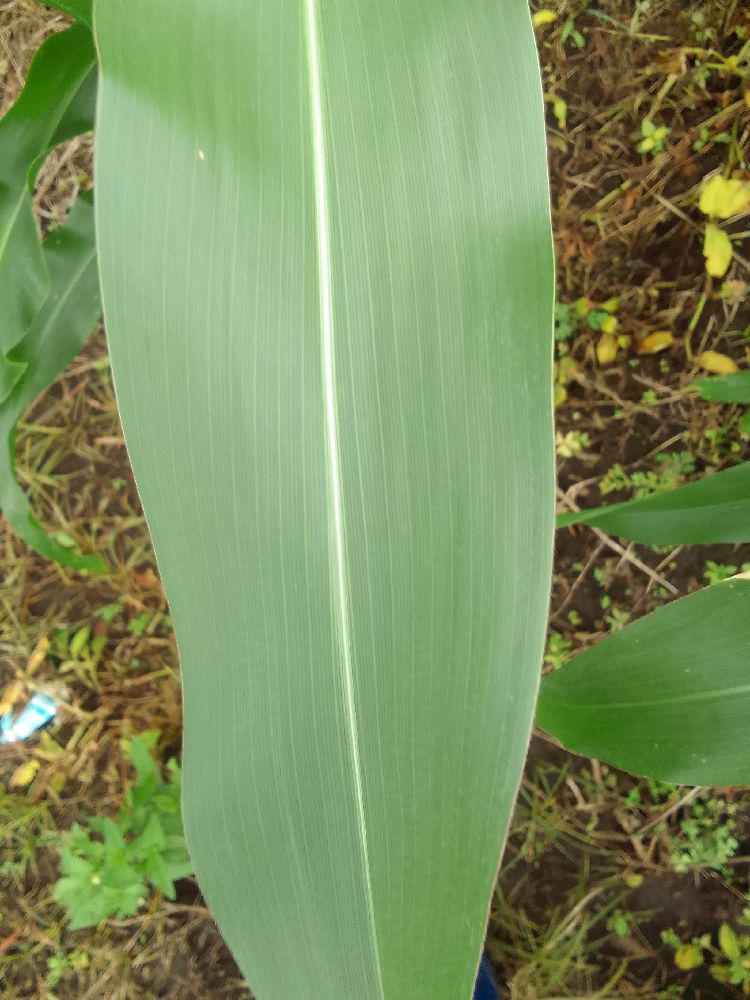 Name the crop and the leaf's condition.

maize, healthy
